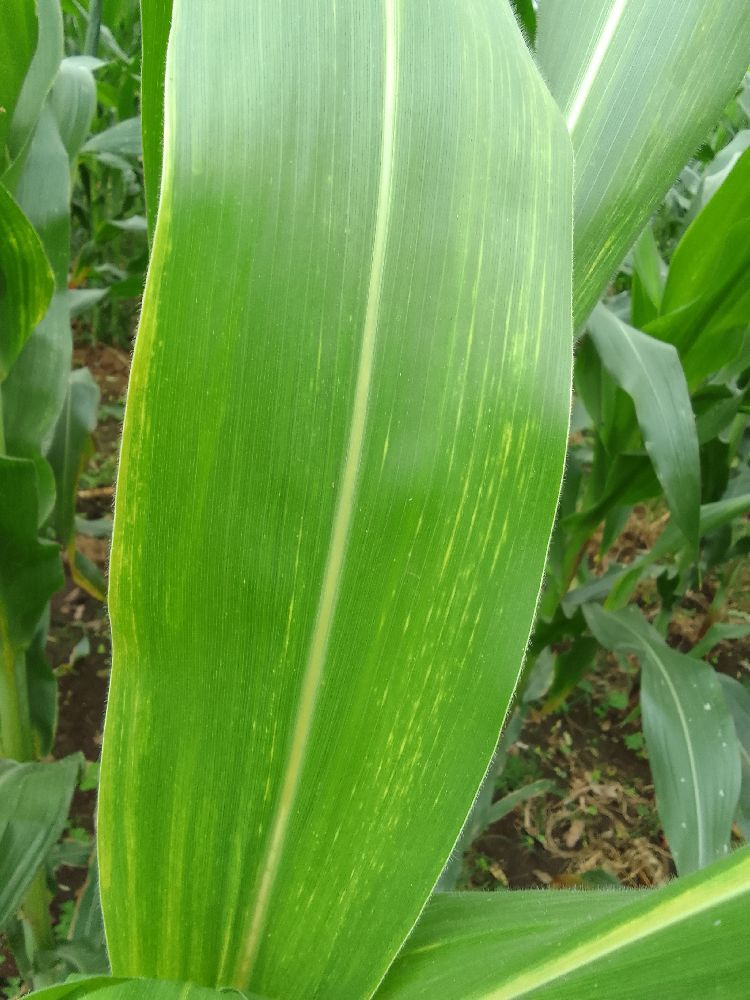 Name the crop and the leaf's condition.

maize, maize lethal necrosis
